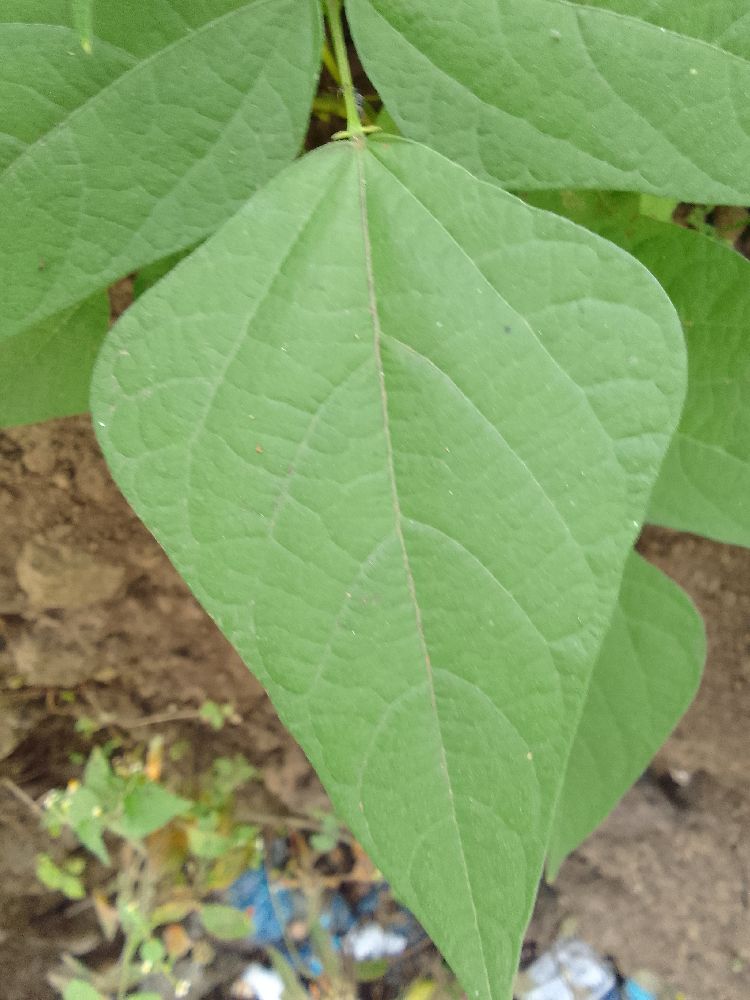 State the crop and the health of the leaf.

common bean, healthy
